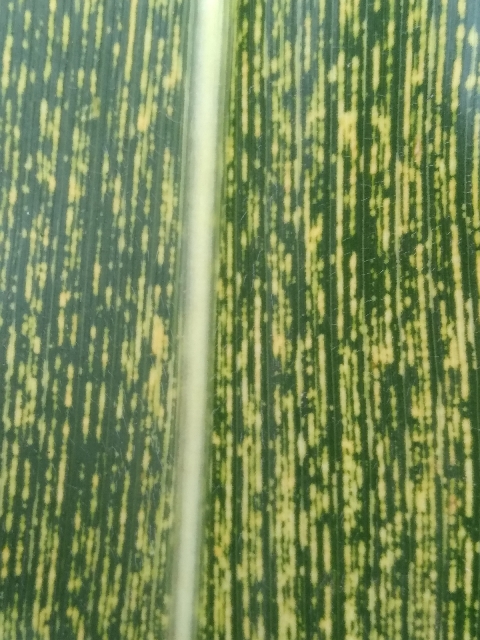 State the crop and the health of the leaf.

maize, maize streak virus
